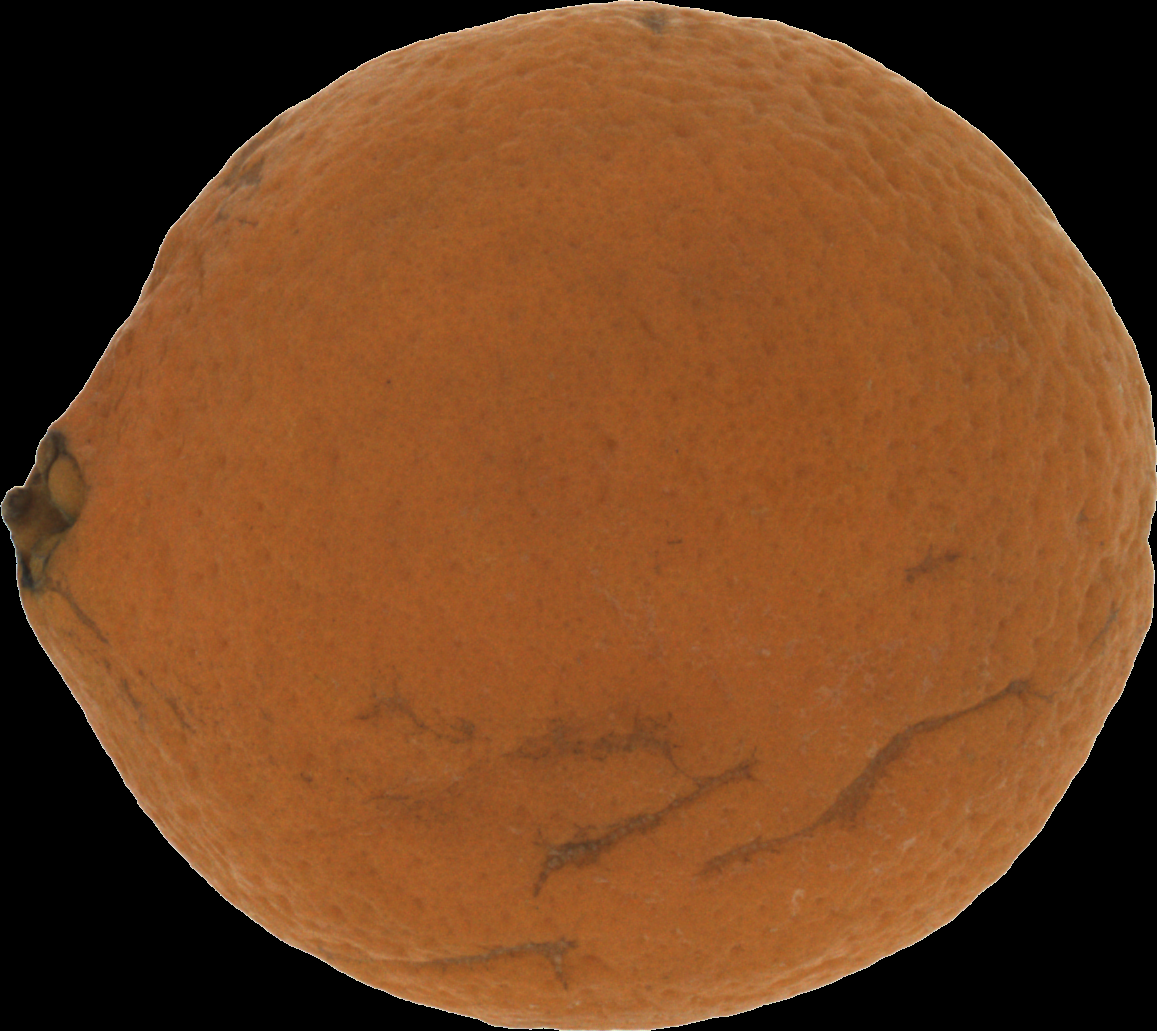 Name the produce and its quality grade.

orange, bad
